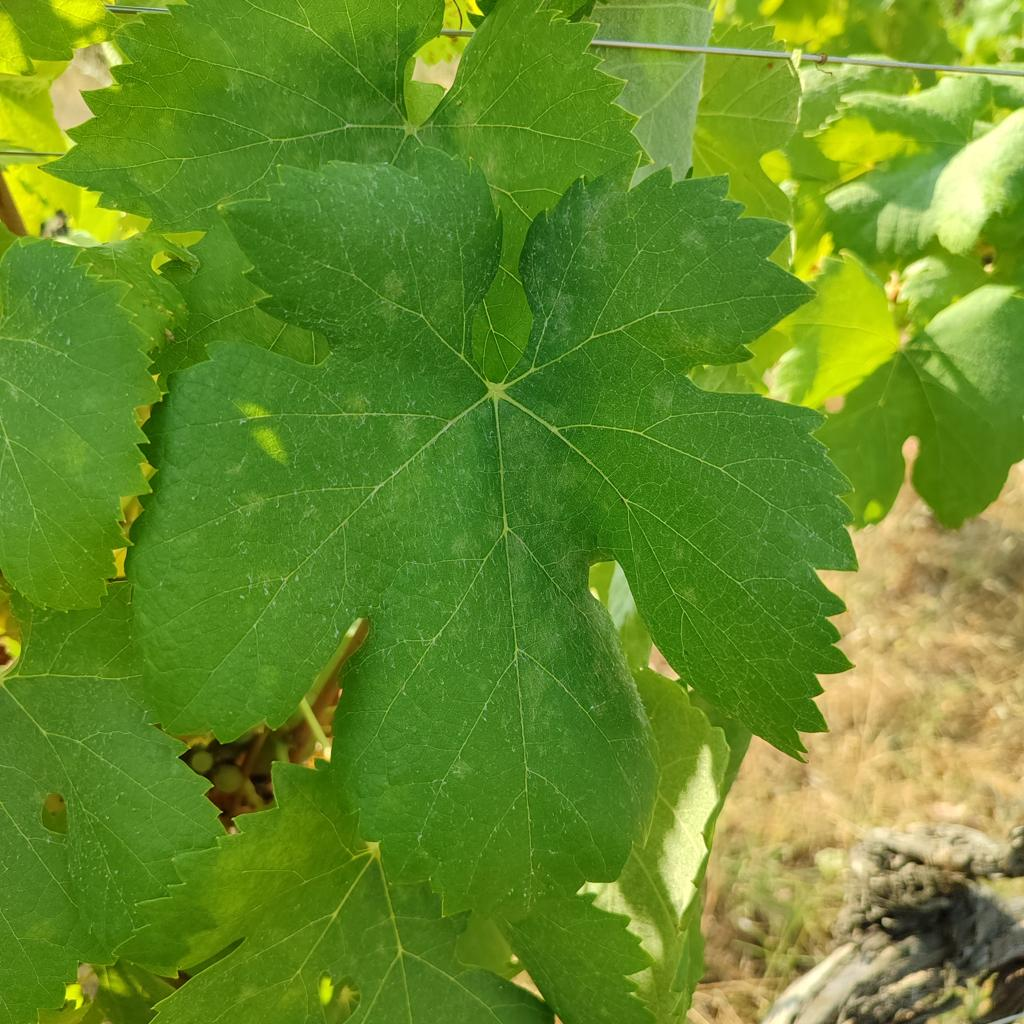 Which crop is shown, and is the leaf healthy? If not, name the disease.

grapevine, healthy
